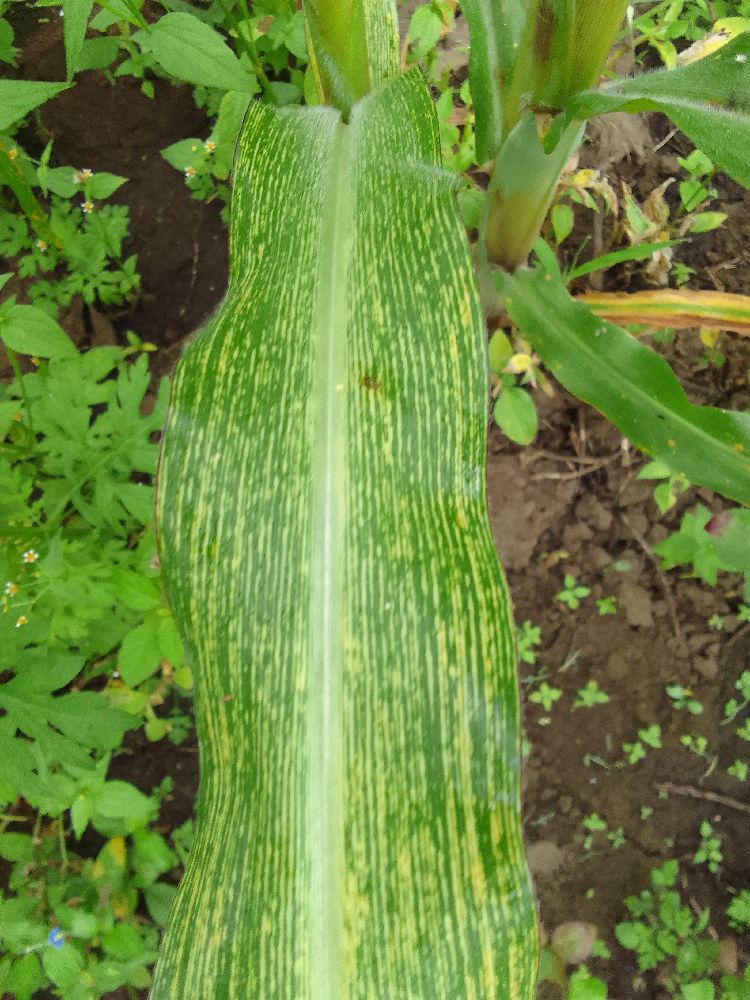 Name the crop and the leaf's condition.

maize, maize streak virus
